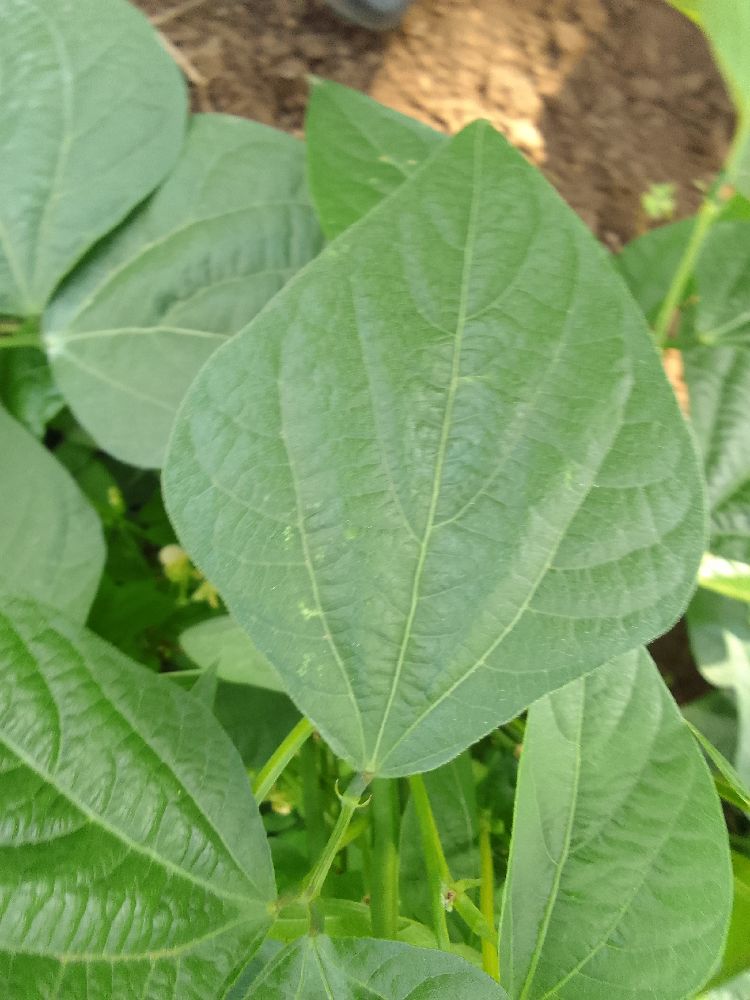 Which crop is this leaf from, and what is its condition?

common bean, healthy
